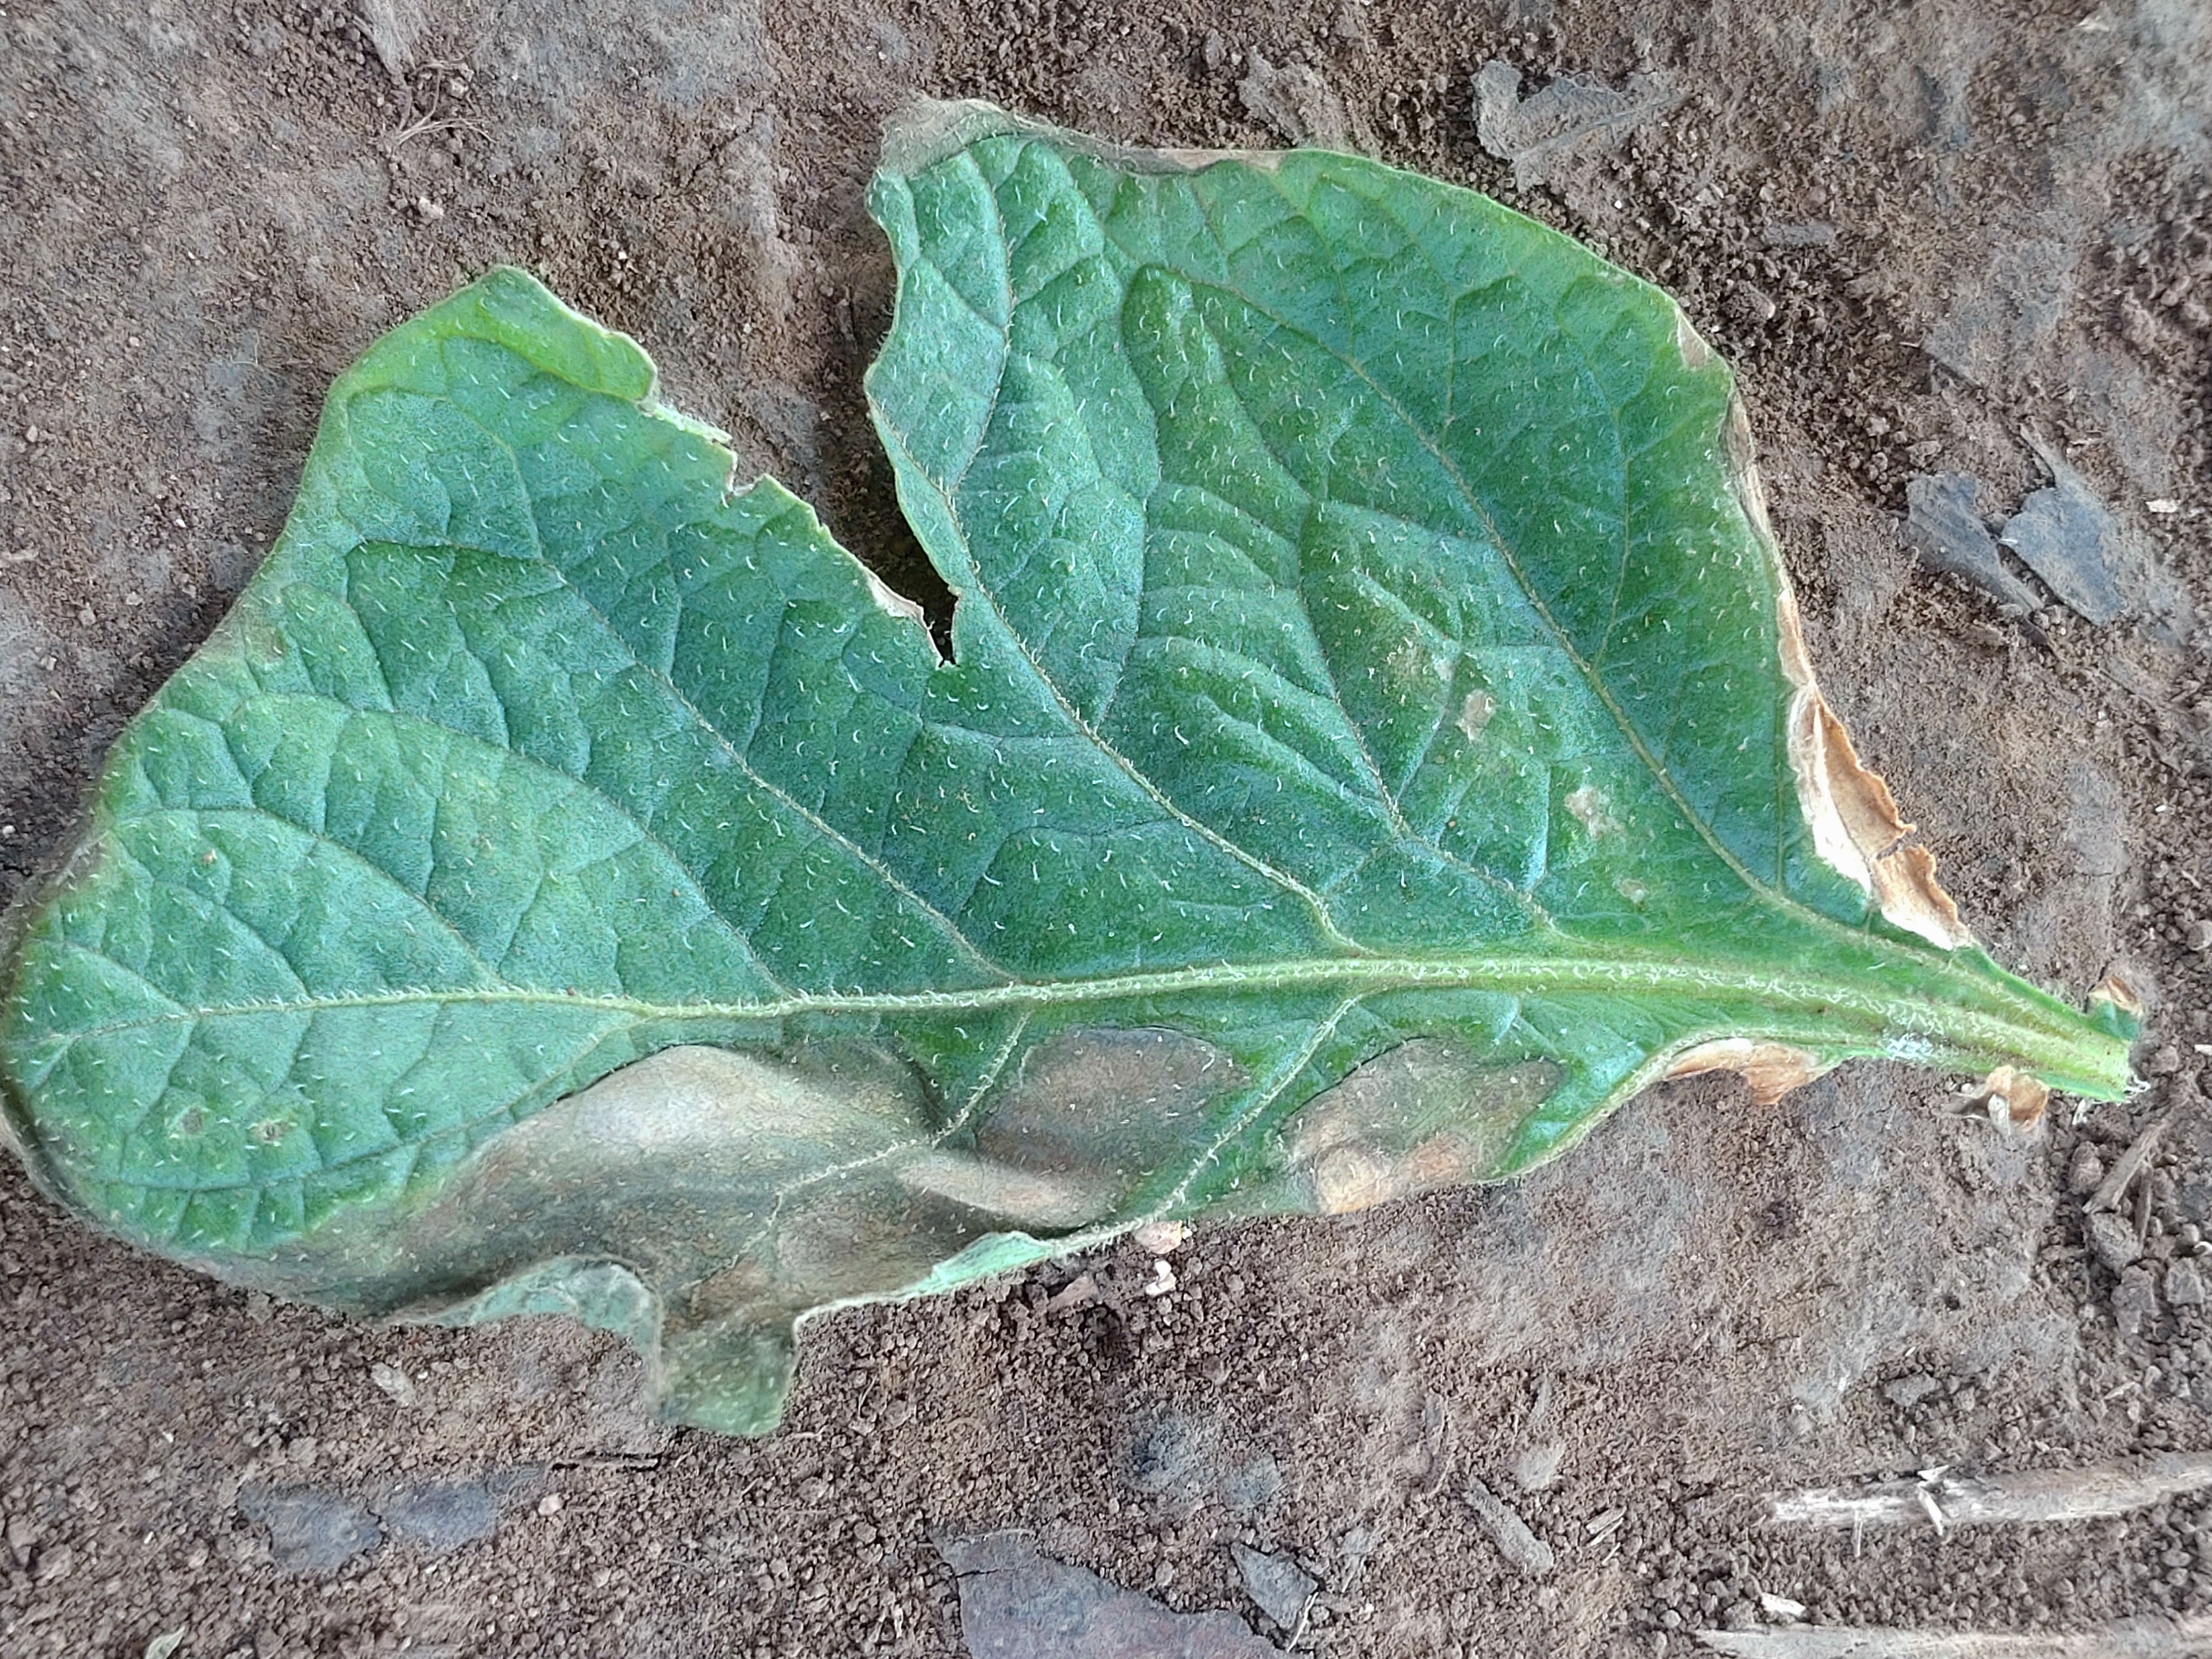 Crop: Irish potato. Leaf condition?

early blight
